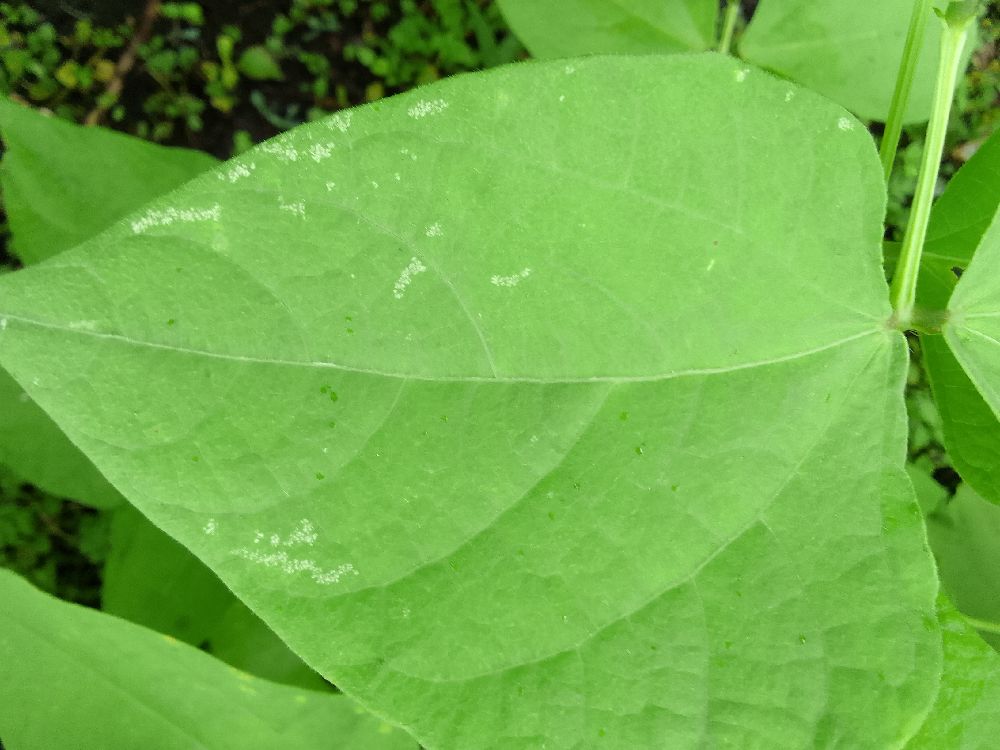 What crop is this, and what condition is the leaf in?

common bean, healthy
